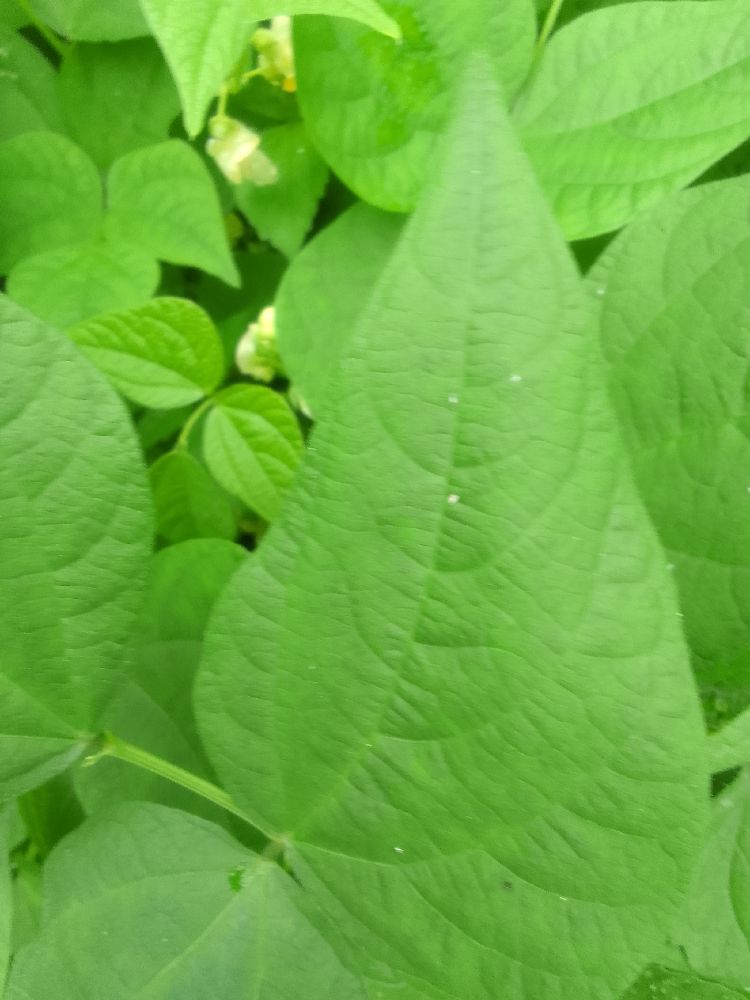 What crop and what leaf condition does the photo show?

common bean, healthy
